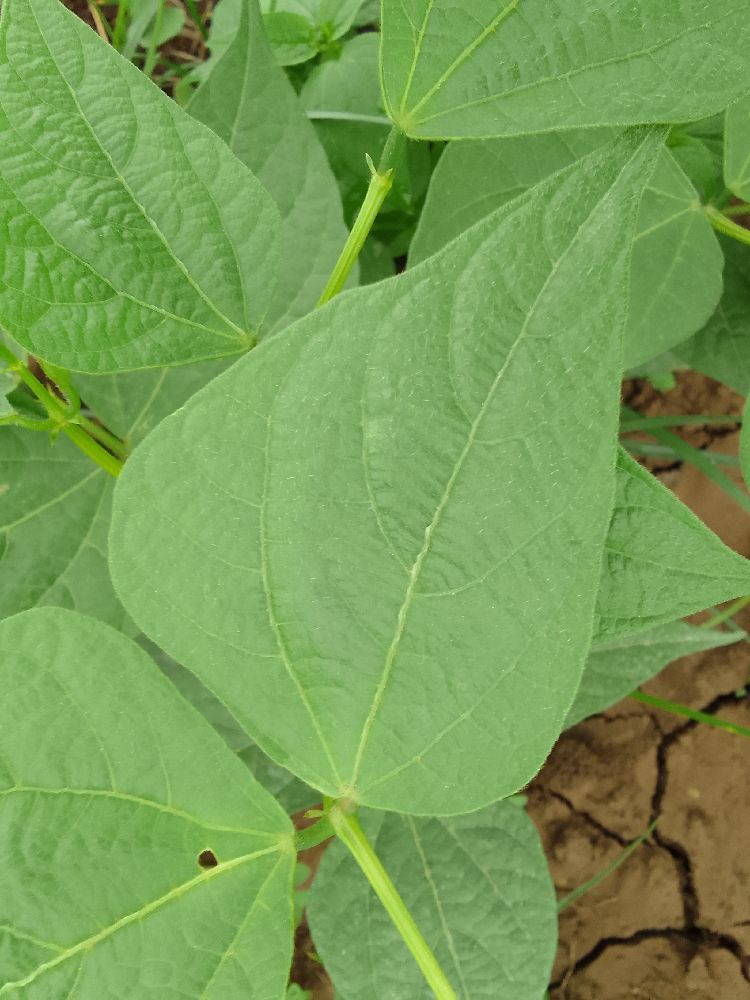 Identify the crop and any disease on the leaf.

common bean, healthy
